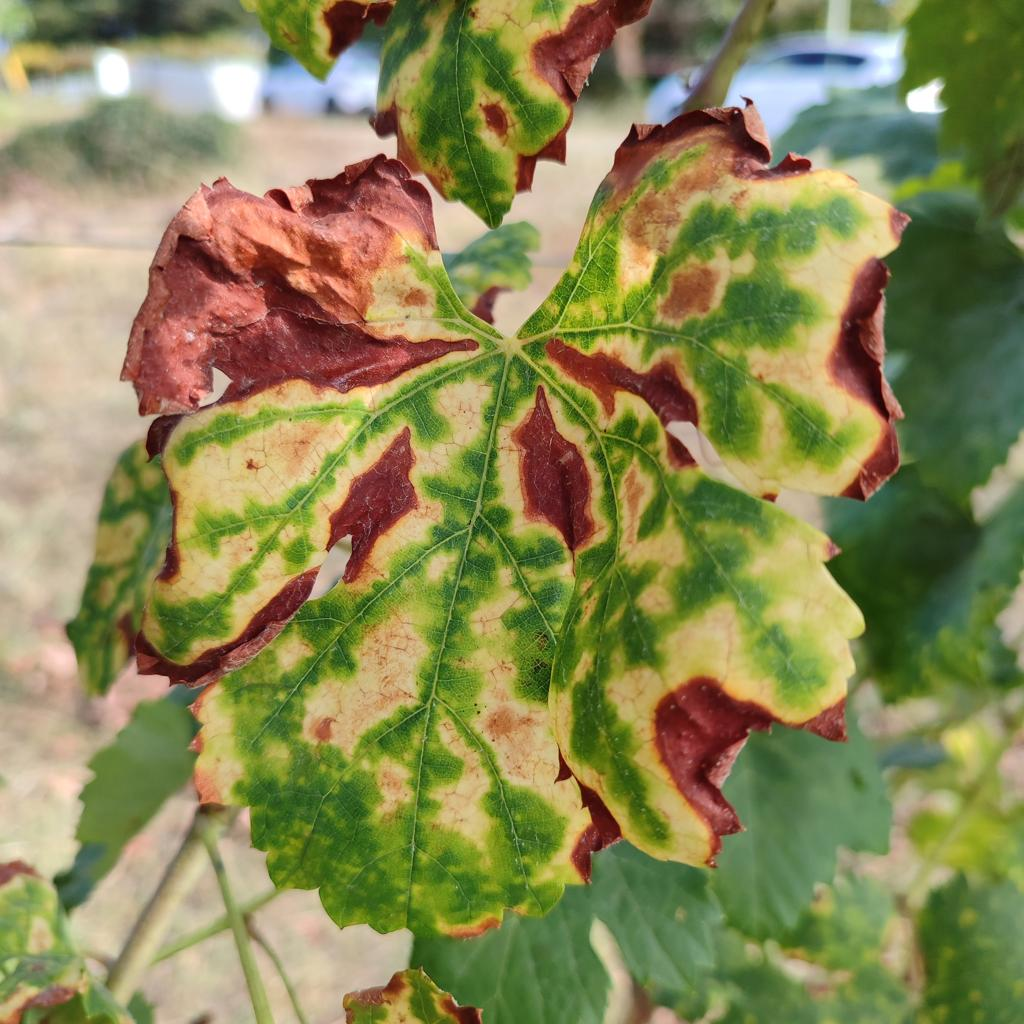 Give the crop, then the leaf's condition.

grapevine, esca complex
